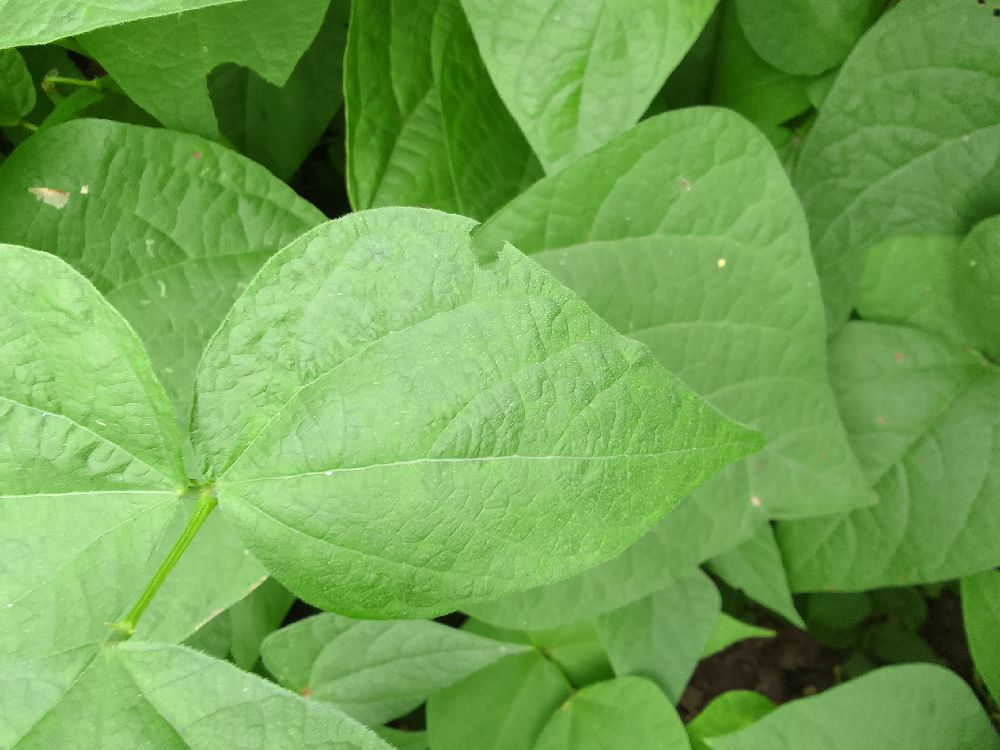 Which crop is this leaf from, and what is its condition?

common bean, healthy
